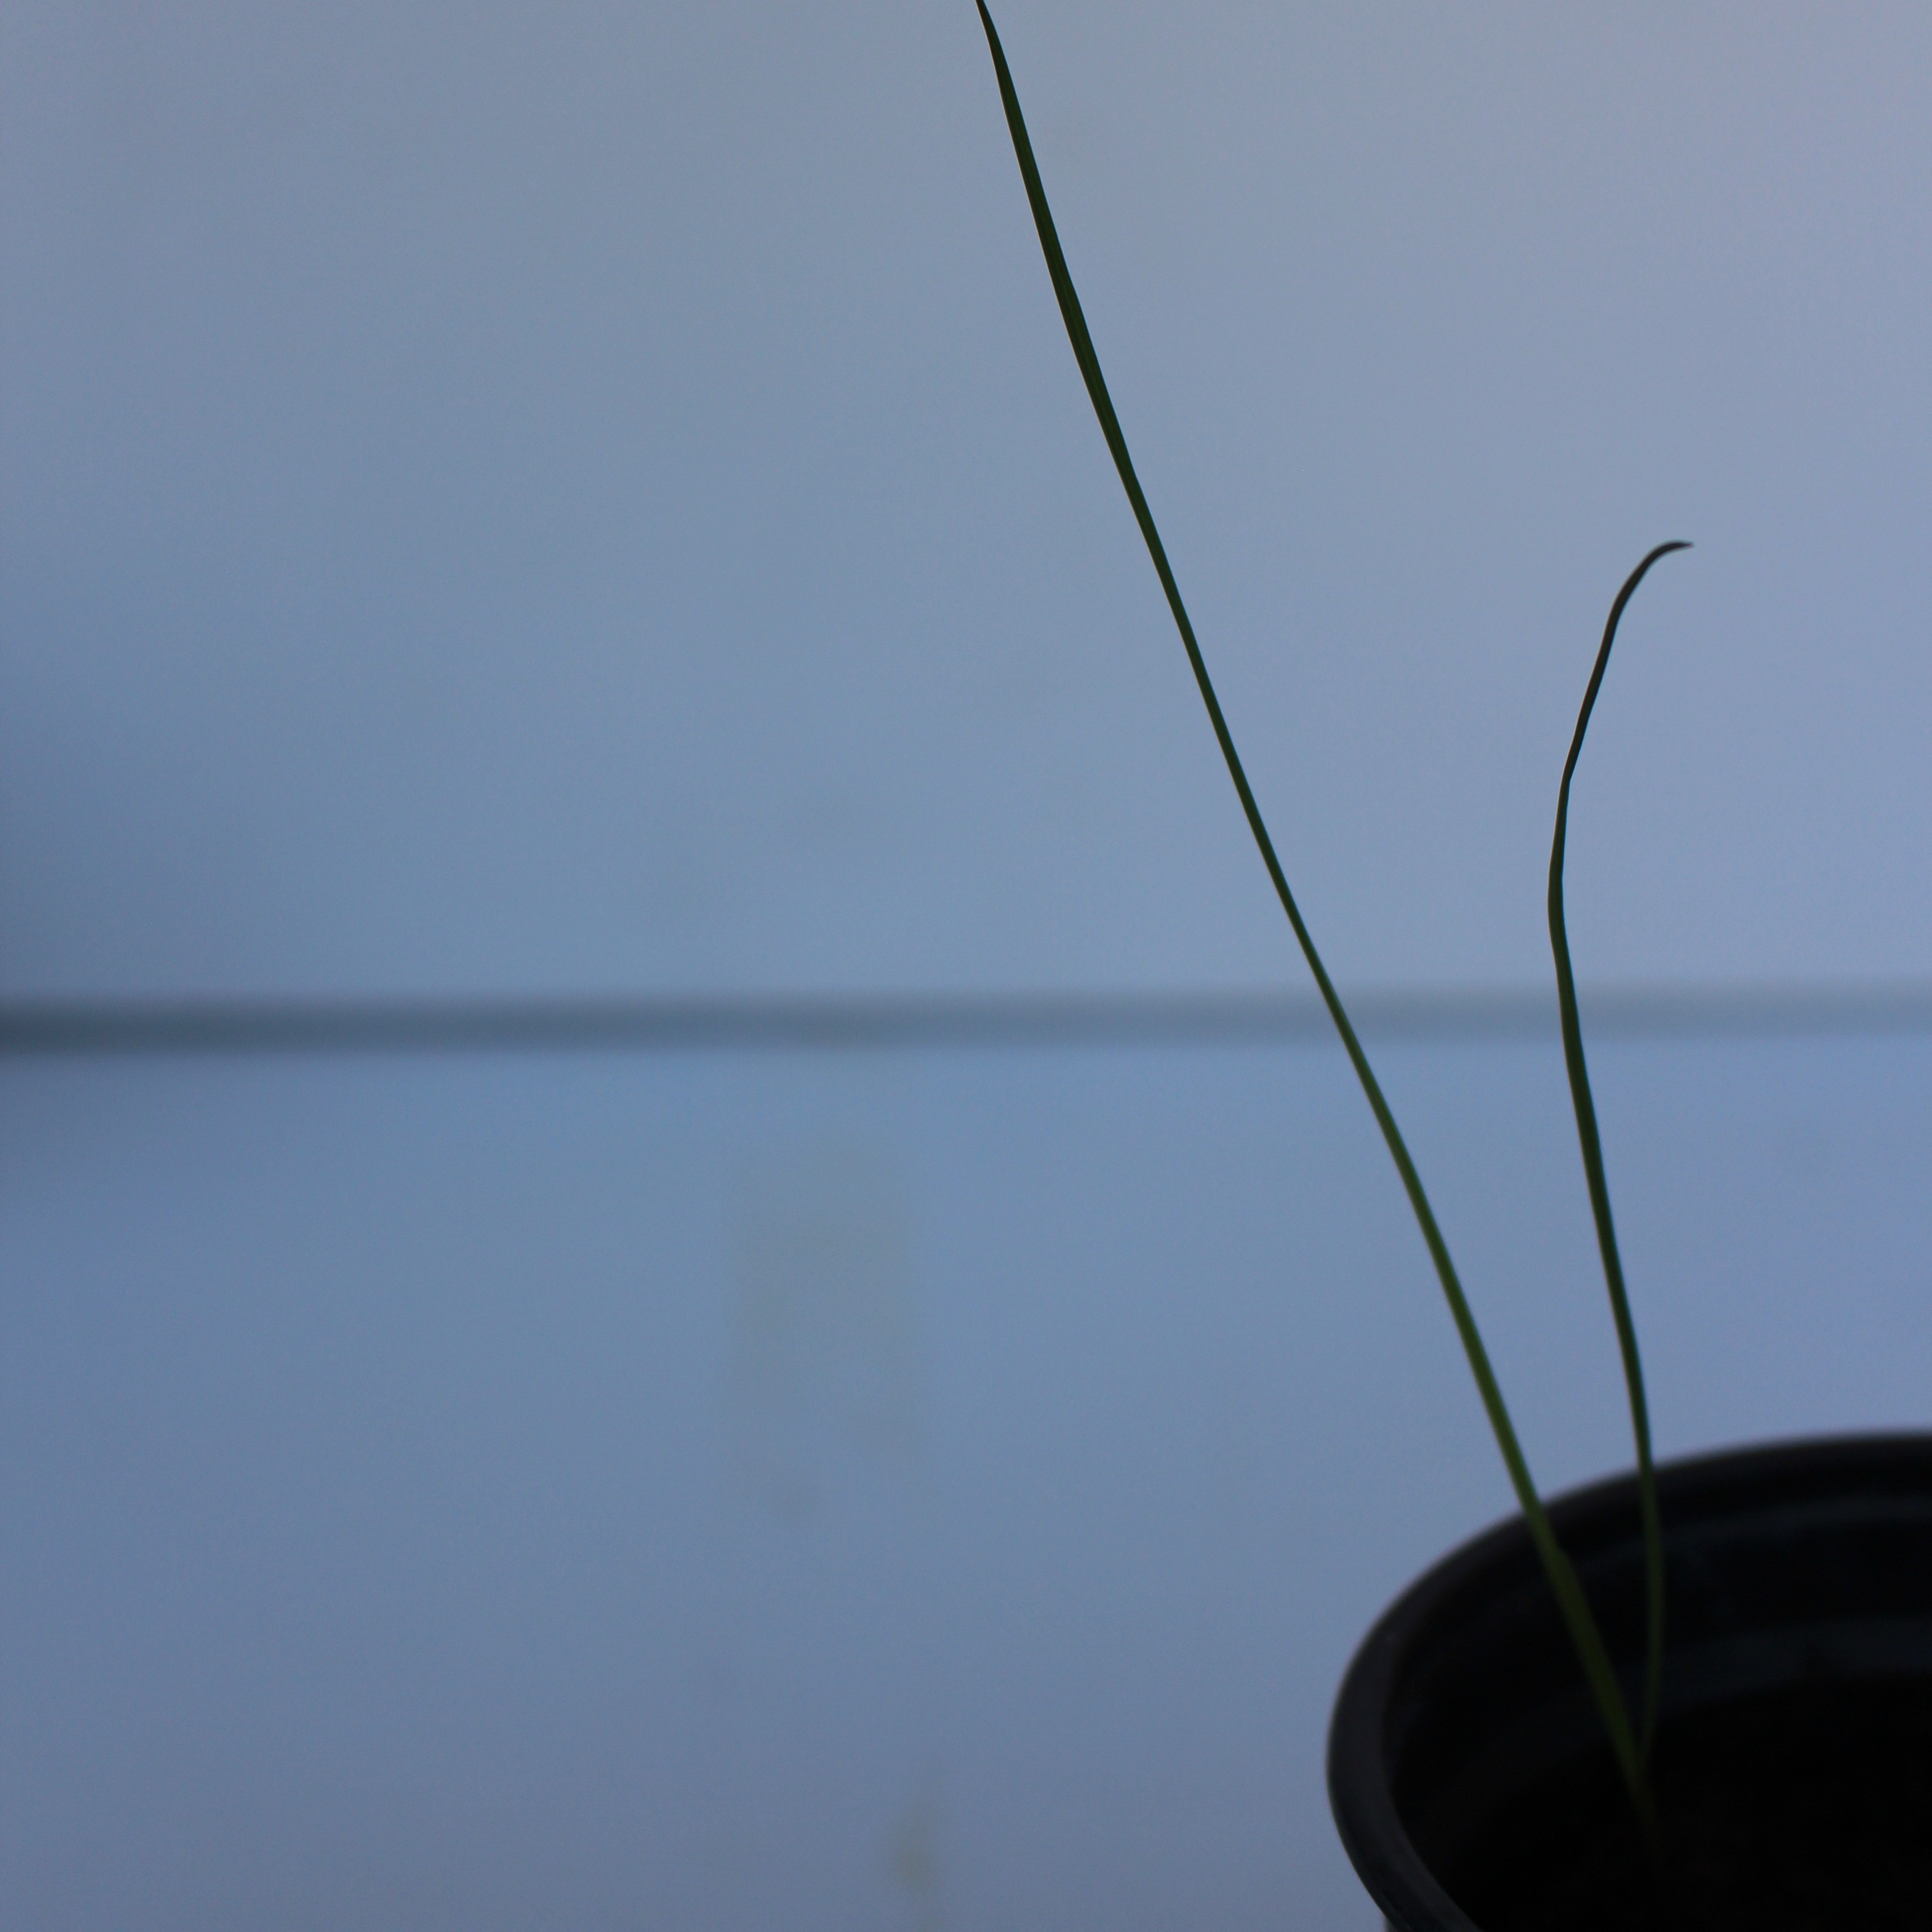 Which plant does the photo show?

Lolium multiflorum
